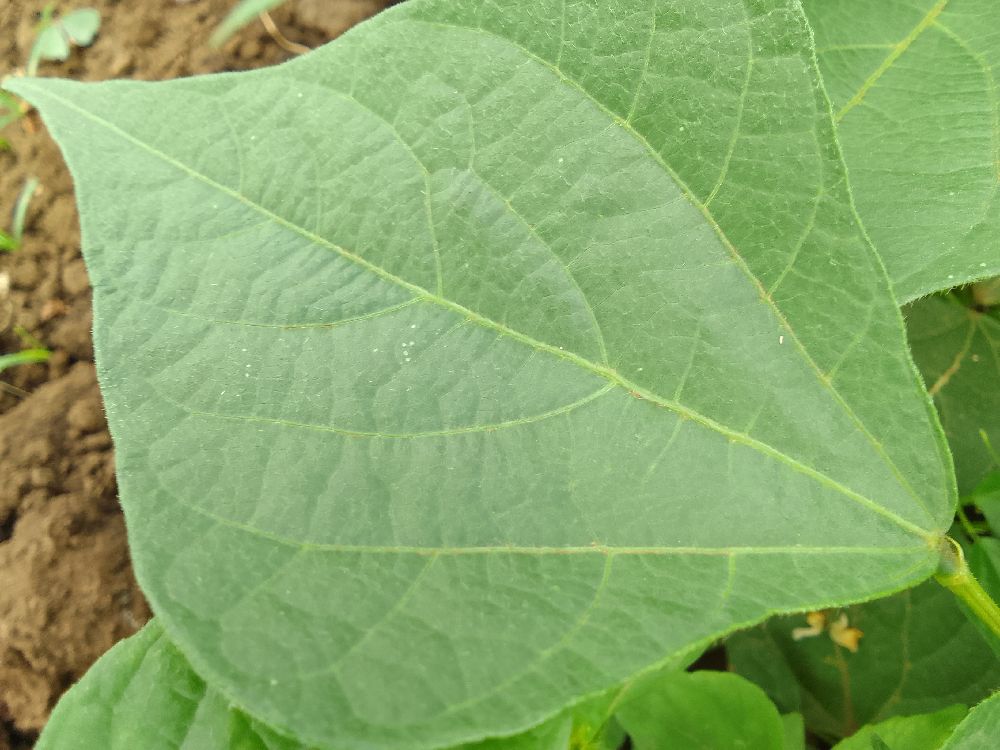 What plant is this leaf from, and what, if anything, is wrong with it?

common bean, healthy
